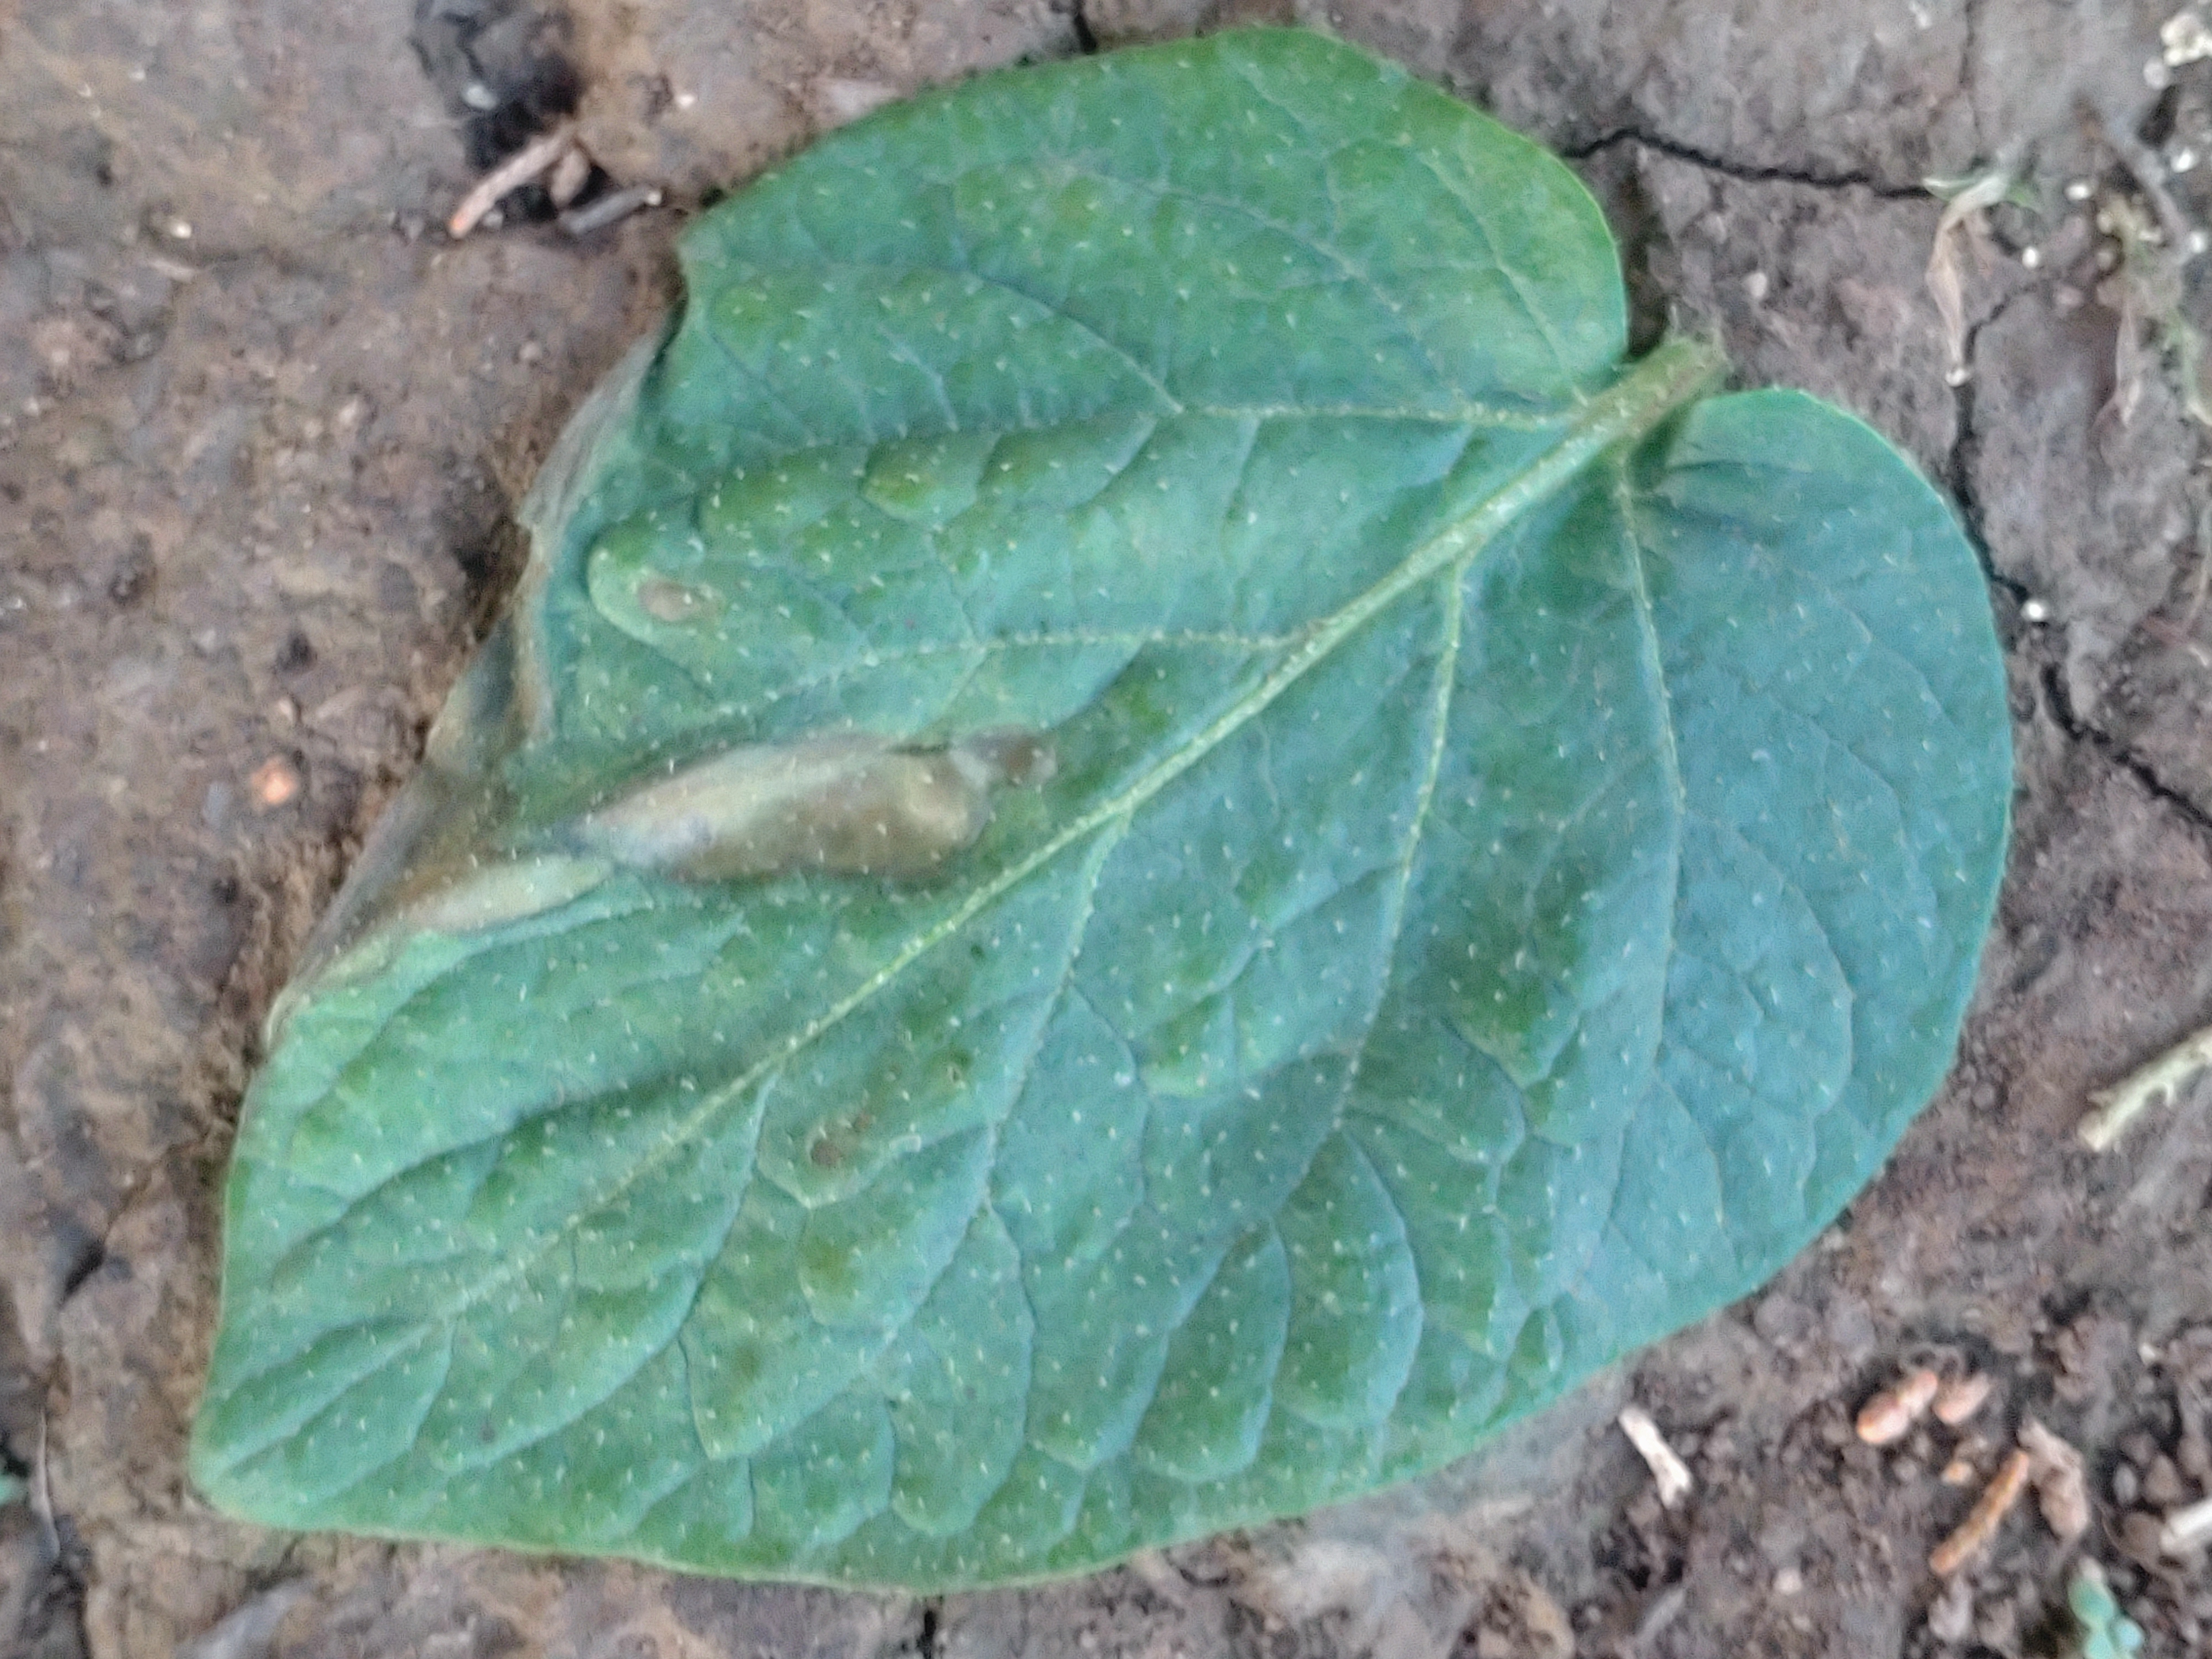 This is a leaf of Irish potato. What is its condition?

early blight
